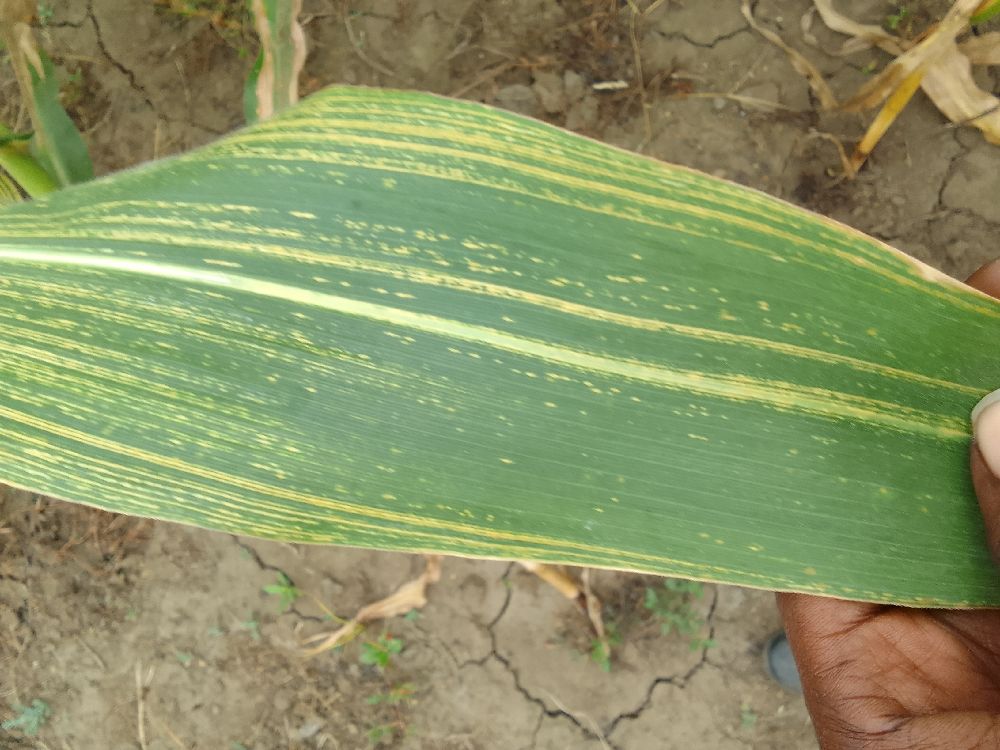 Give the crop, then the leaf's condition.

maize, maize streak virus
